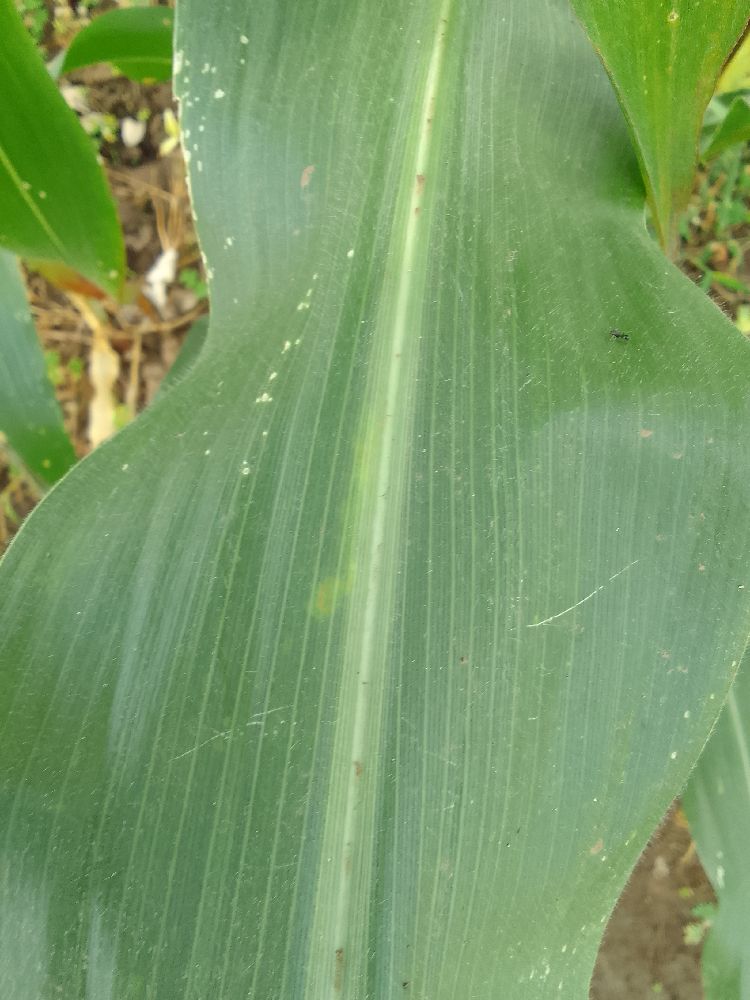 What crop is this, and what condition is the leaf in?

maize, healthy
